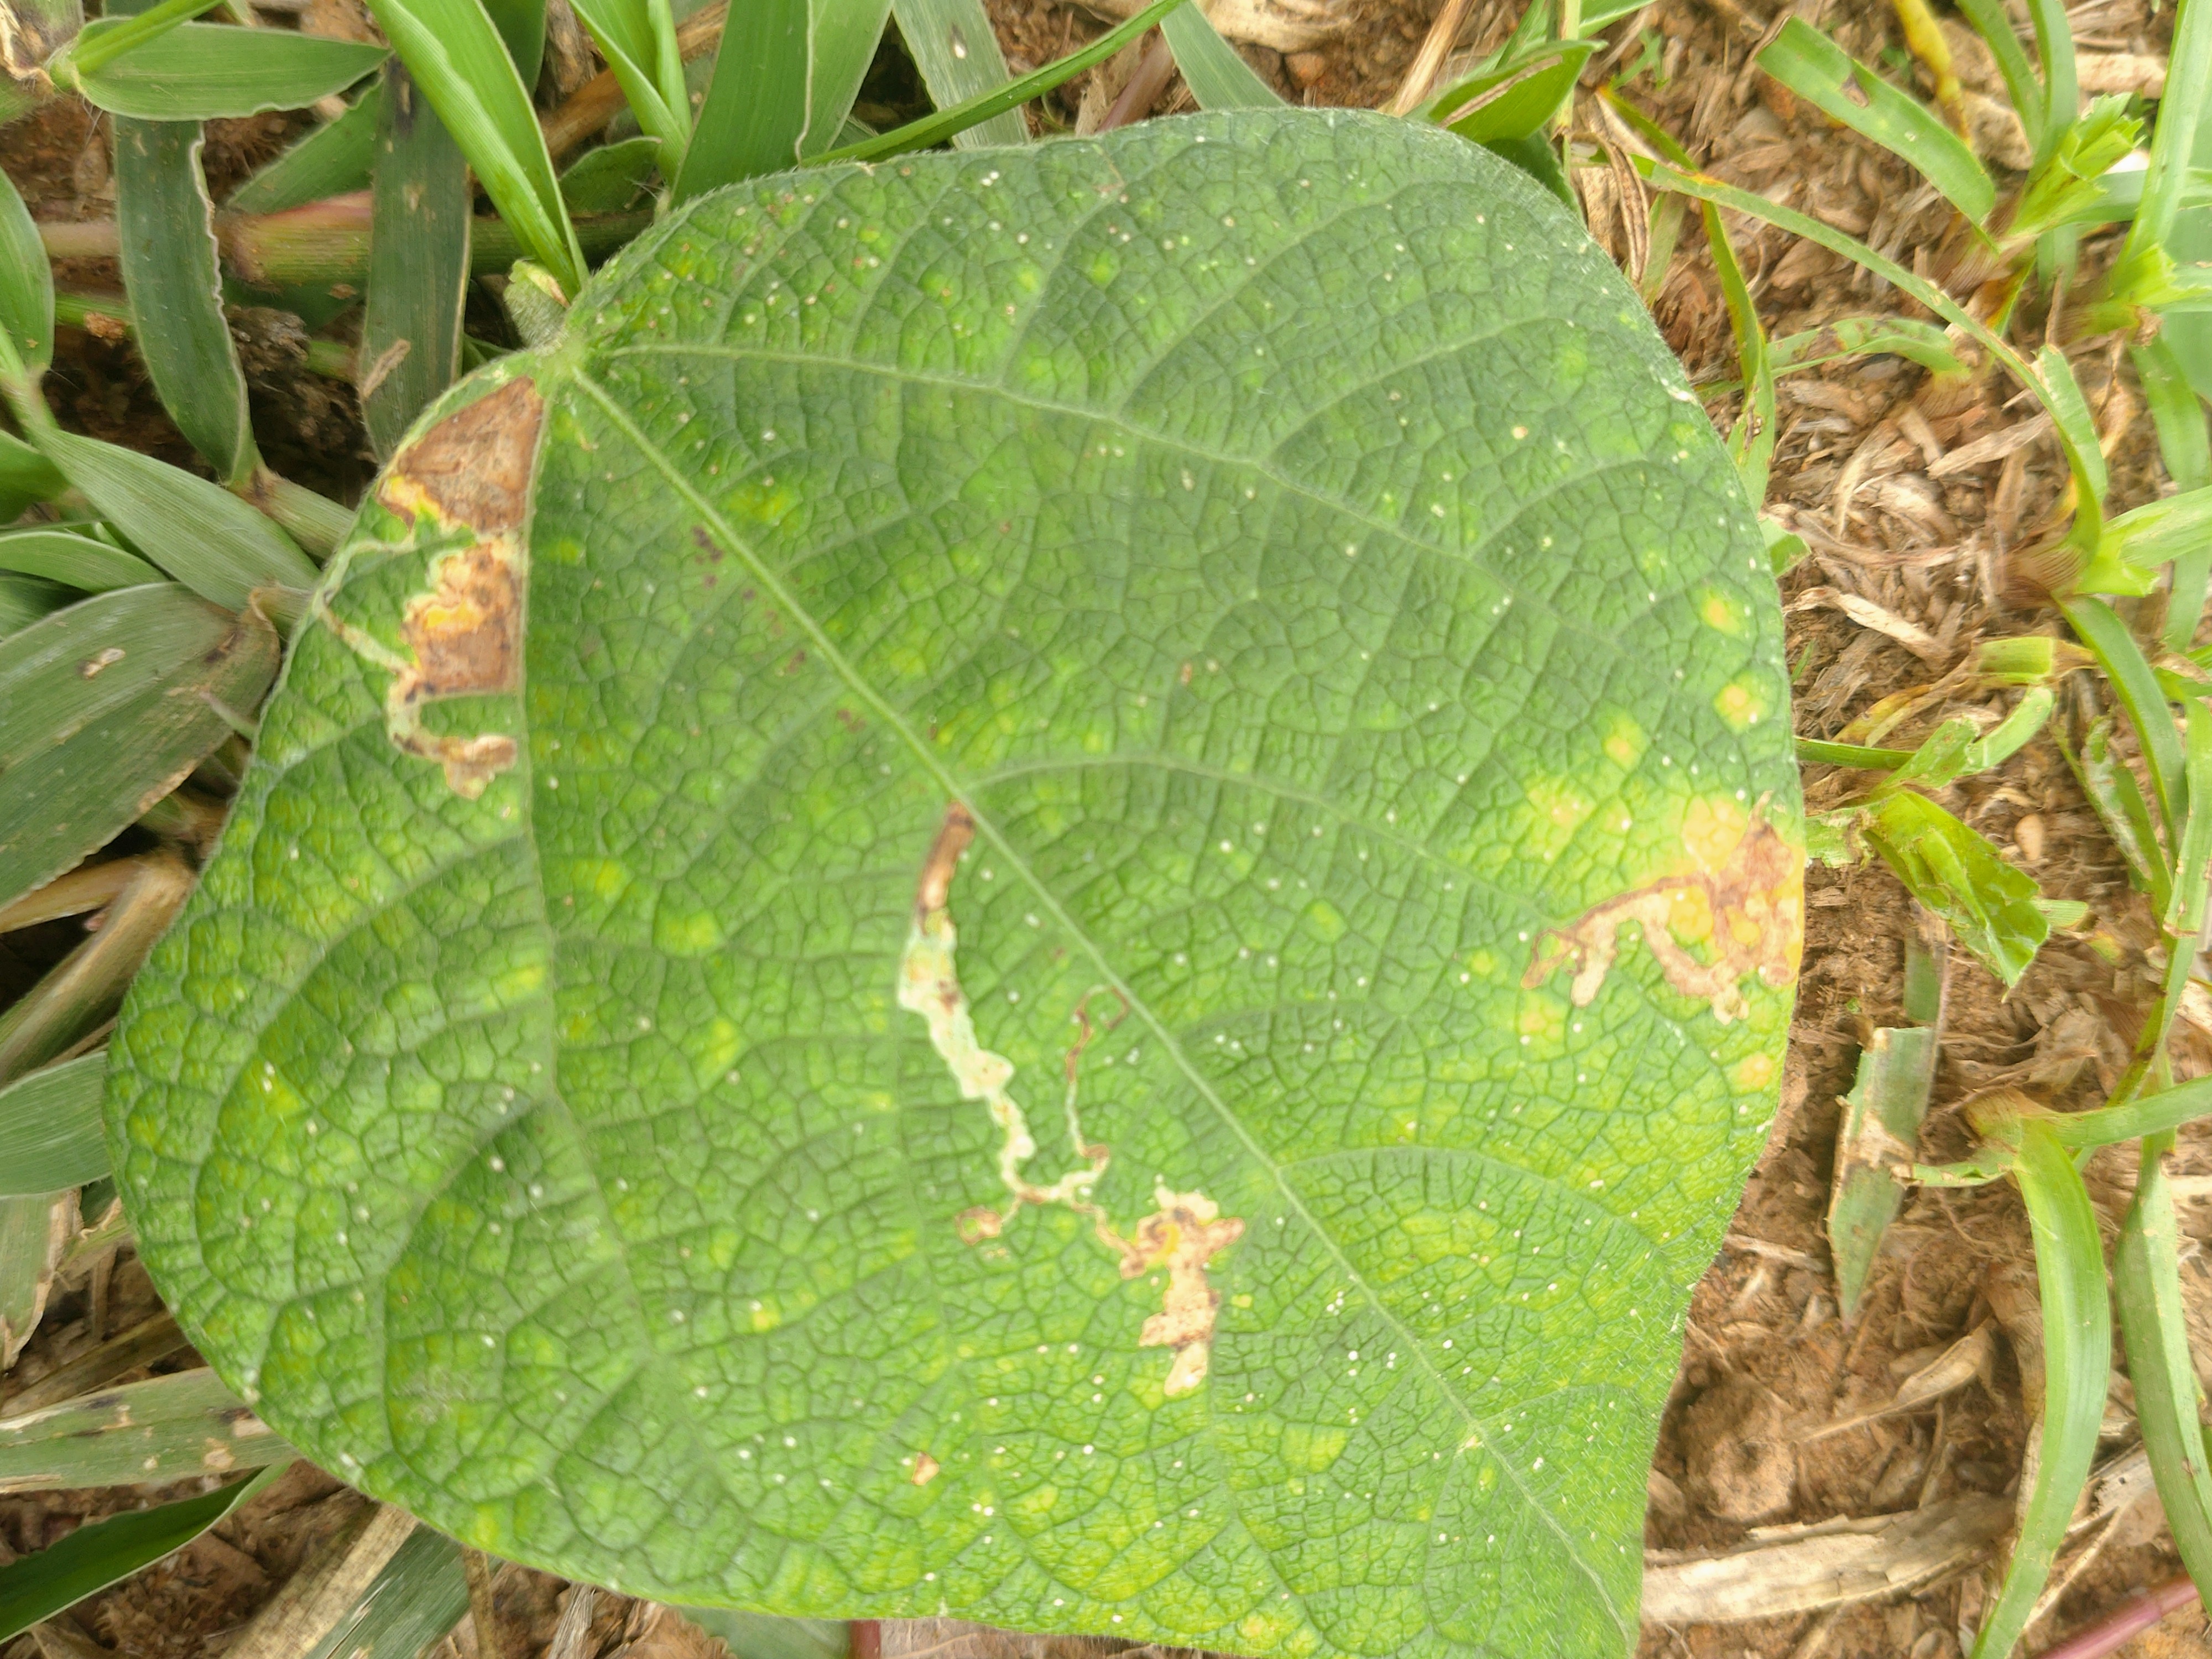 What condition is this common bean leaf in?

rust
